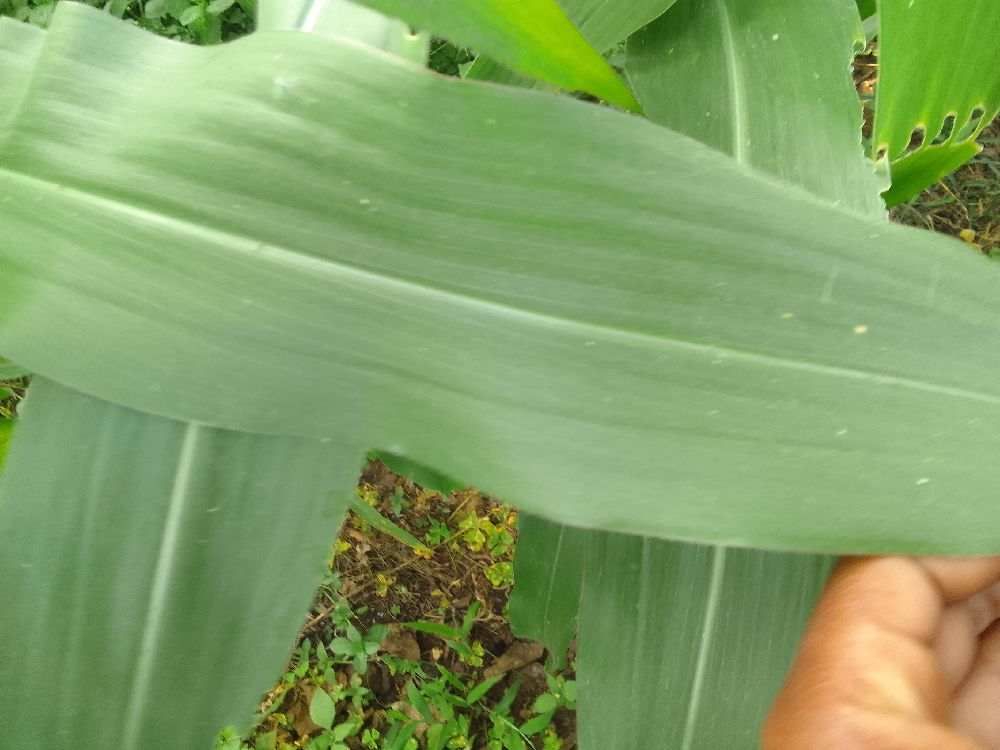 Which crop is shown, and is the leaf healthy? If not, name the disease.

maize, healthy
